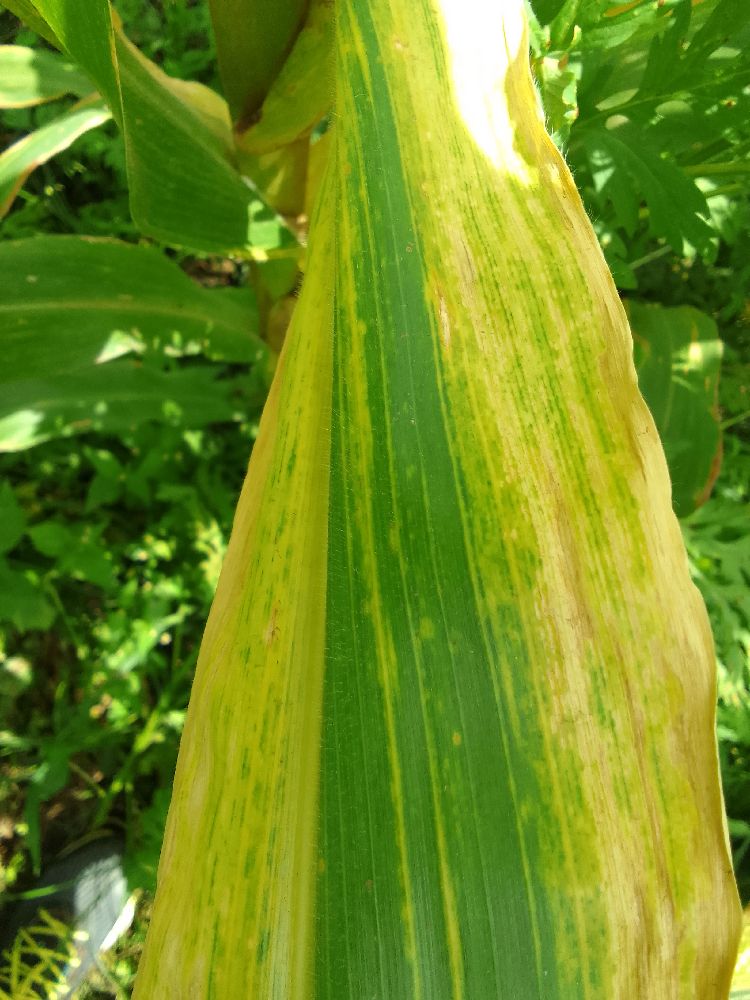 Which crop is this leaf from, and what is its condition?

maize, maize lethal necrosis
